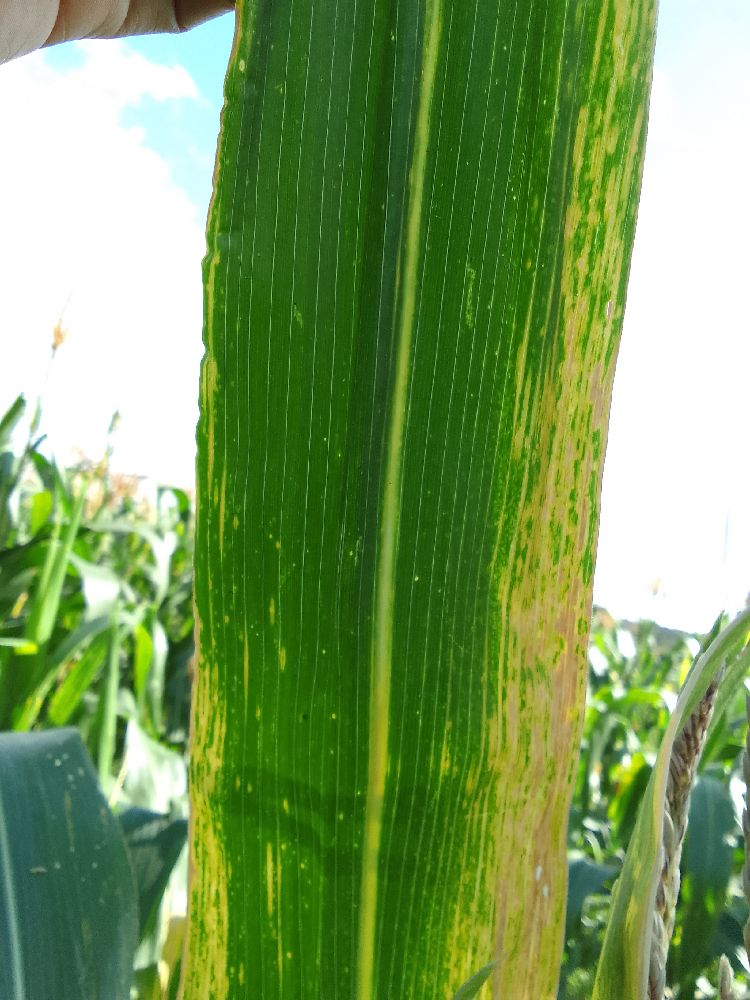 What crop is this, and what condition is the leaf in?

maize, maize lethal necrosis
